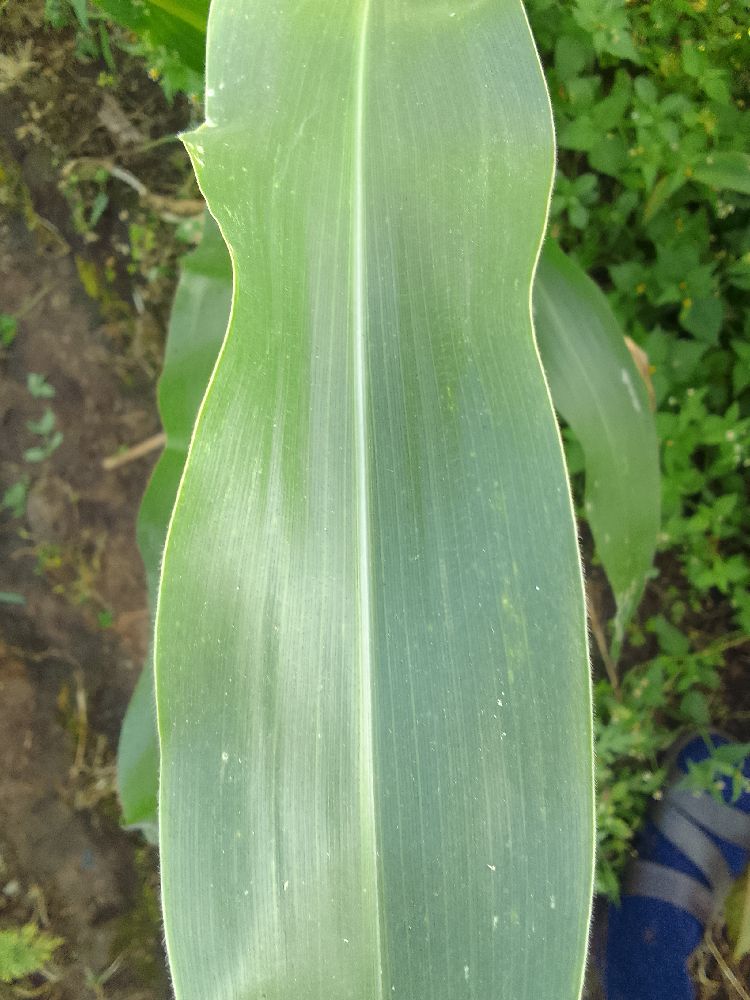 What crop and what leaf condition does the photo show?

maize, healthy
